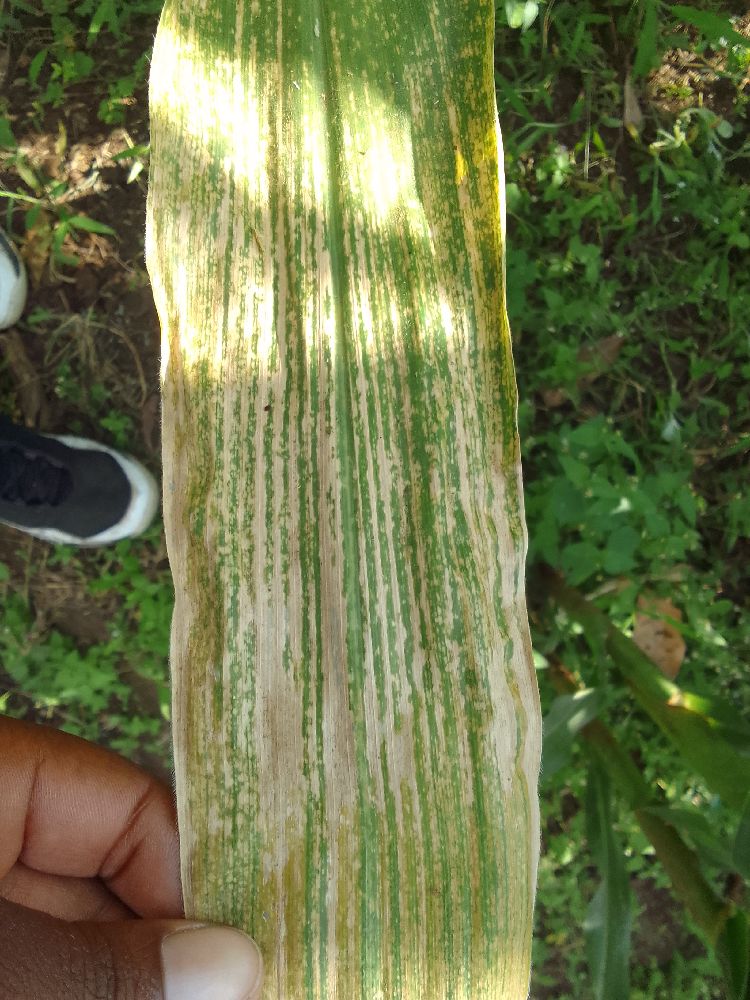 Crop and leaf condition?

maize, maize lethal necrosis
